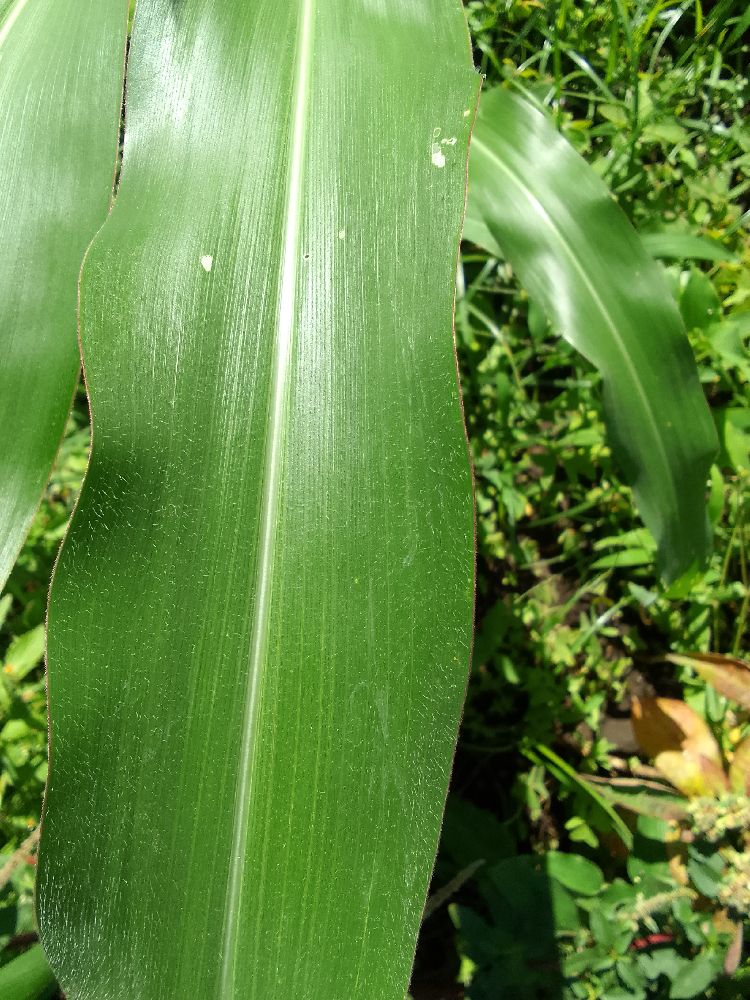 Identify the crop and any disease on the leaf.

maize, healthy
